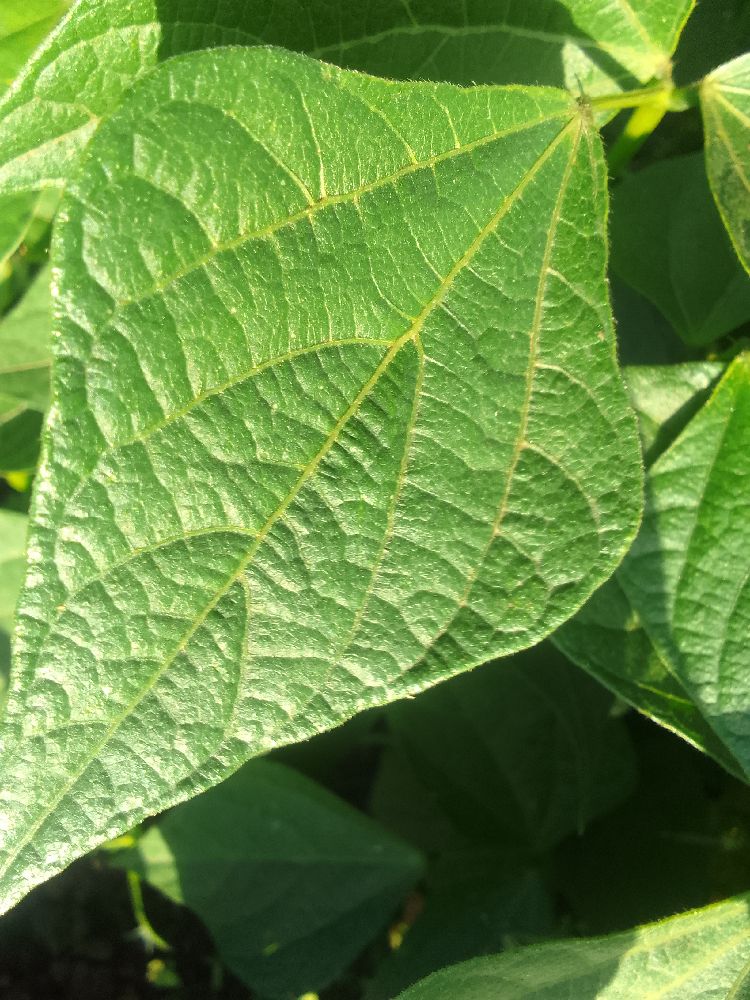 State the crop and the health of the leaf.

common bean, healthy
